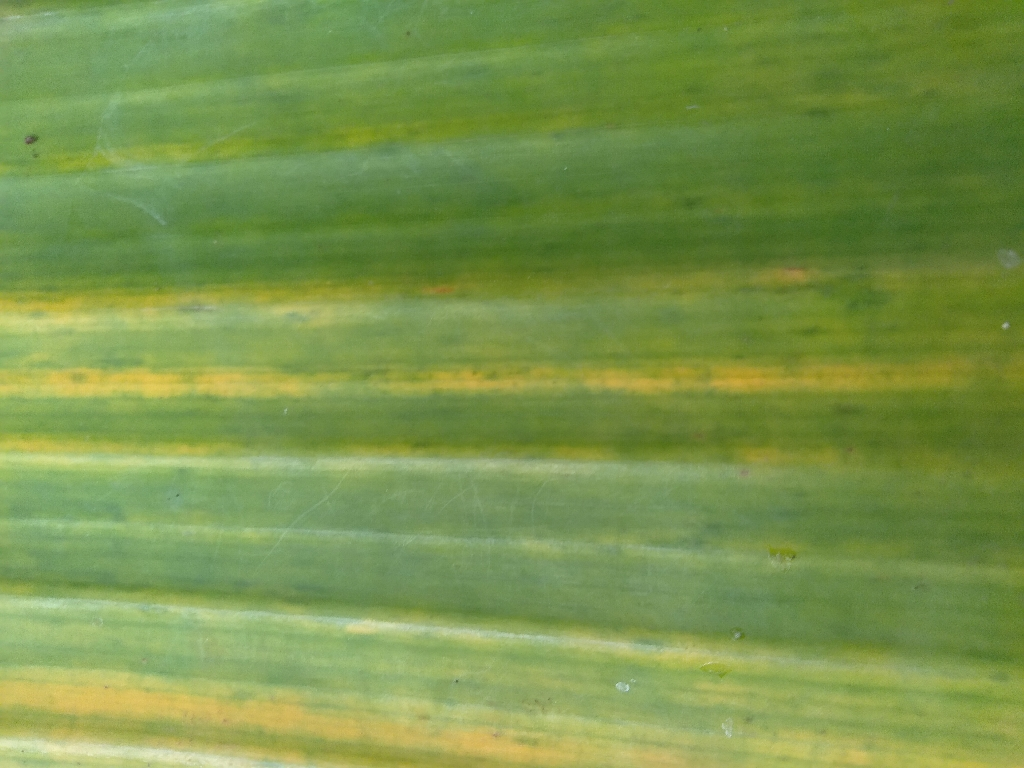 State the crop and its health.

banana, fusarium wilt race 1
